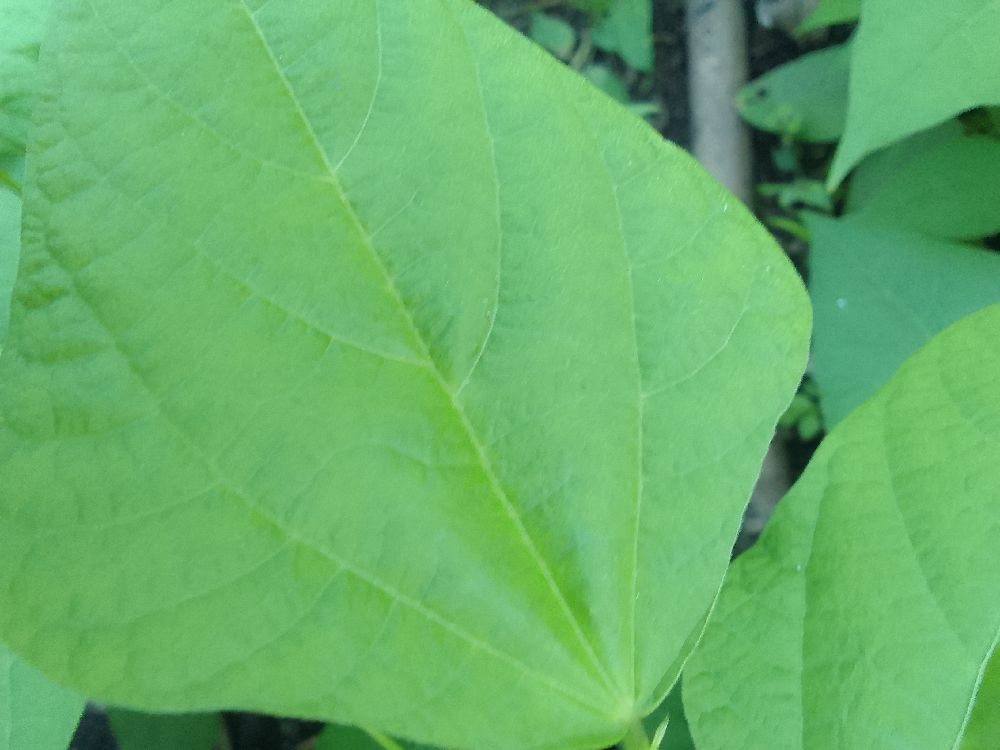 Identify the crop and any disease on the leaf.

common bean, healthy
